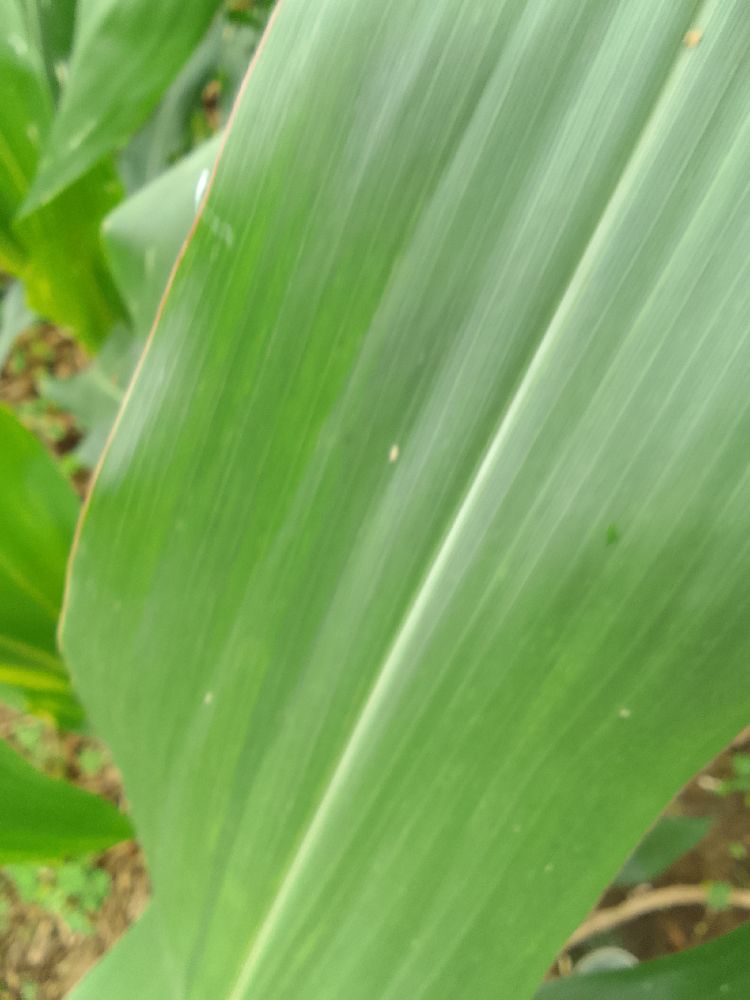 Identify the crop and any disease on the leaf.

maize, healthy
